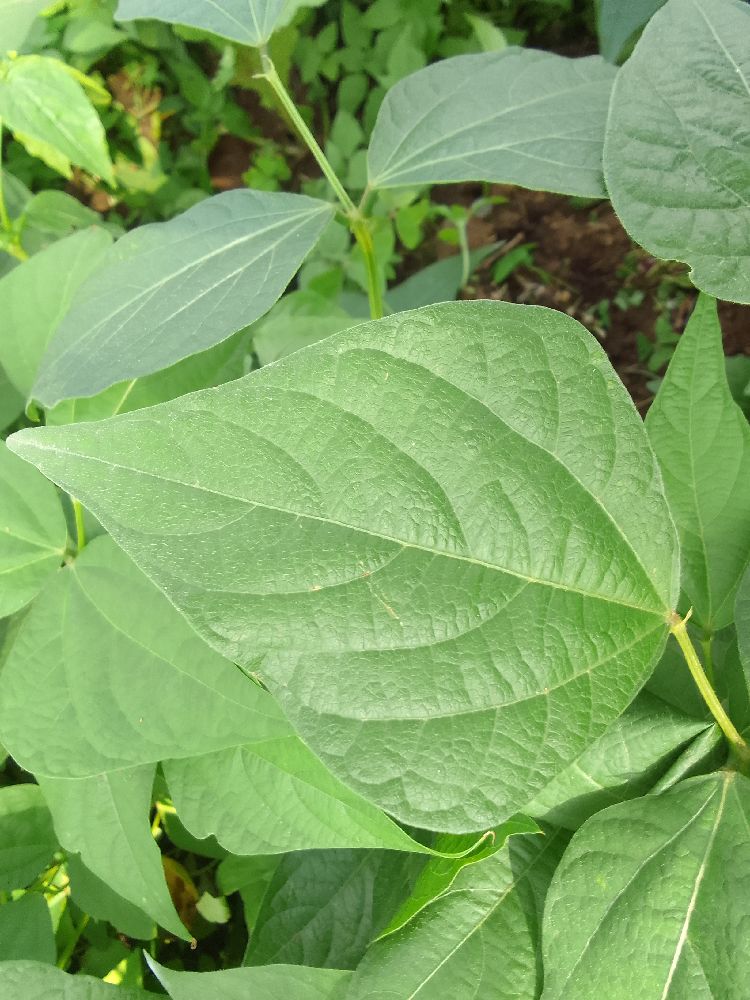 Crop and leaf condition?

common bean, healthy
